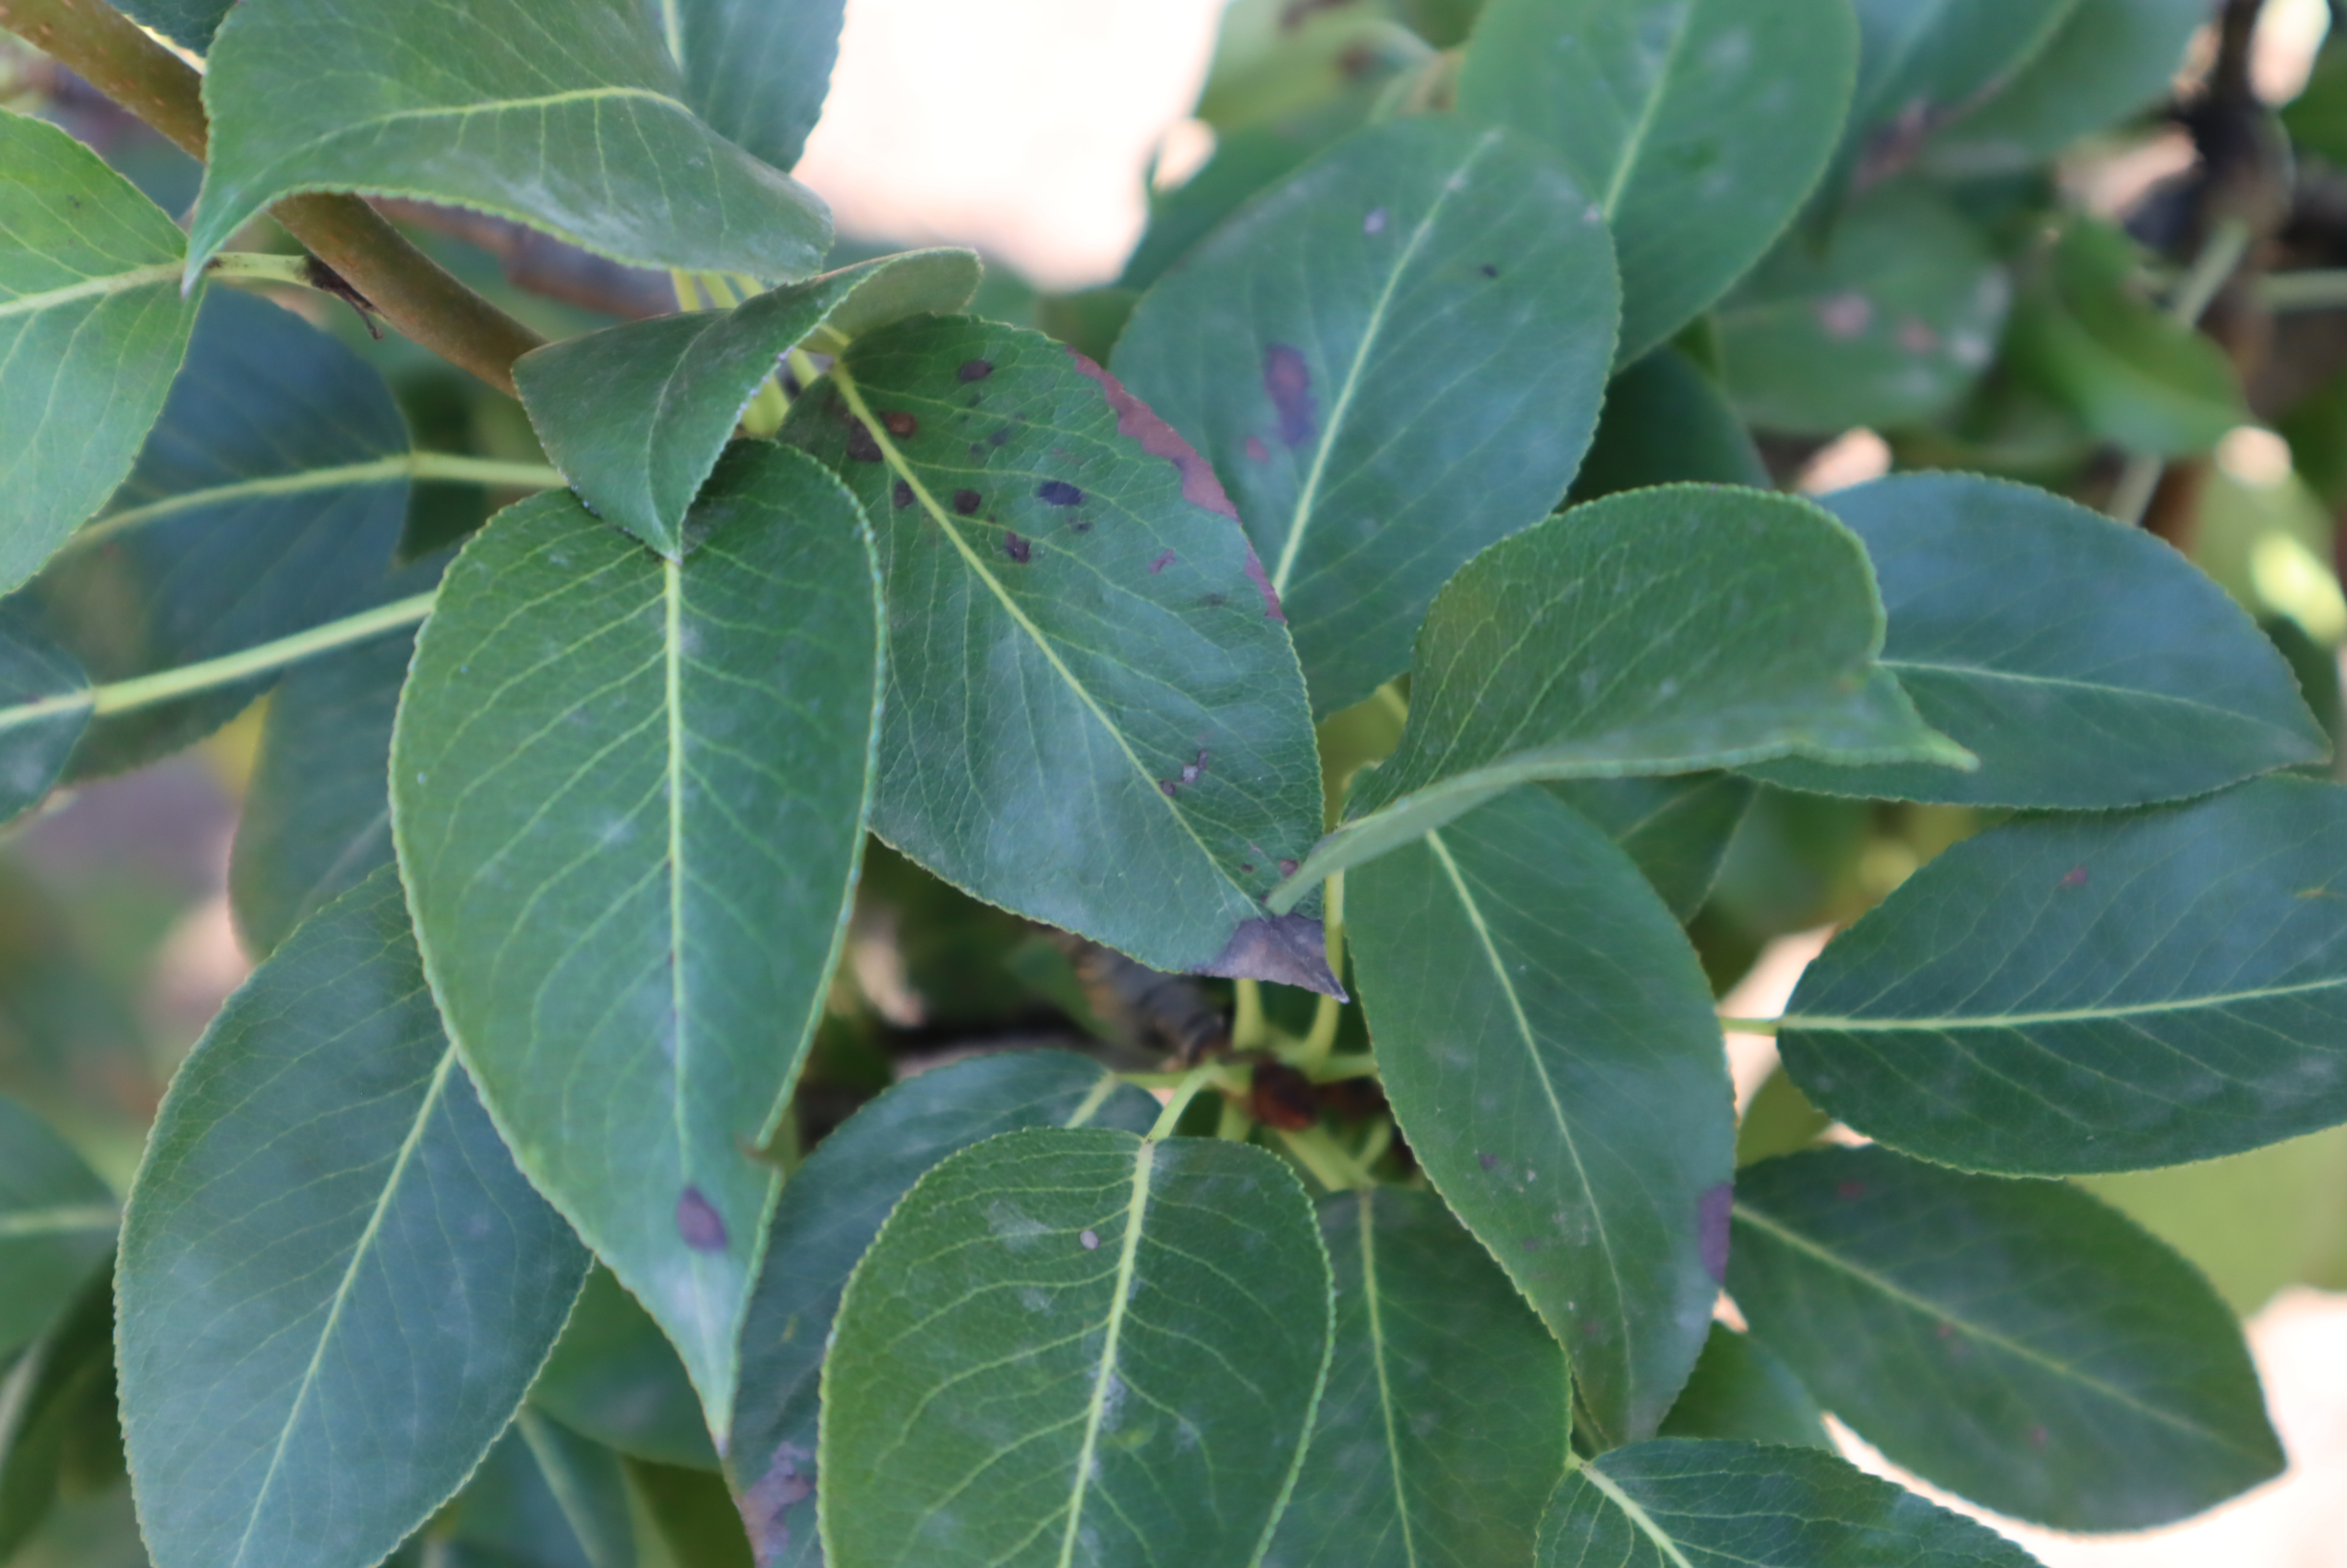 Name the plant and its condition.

pear, black spot, chemical damage
